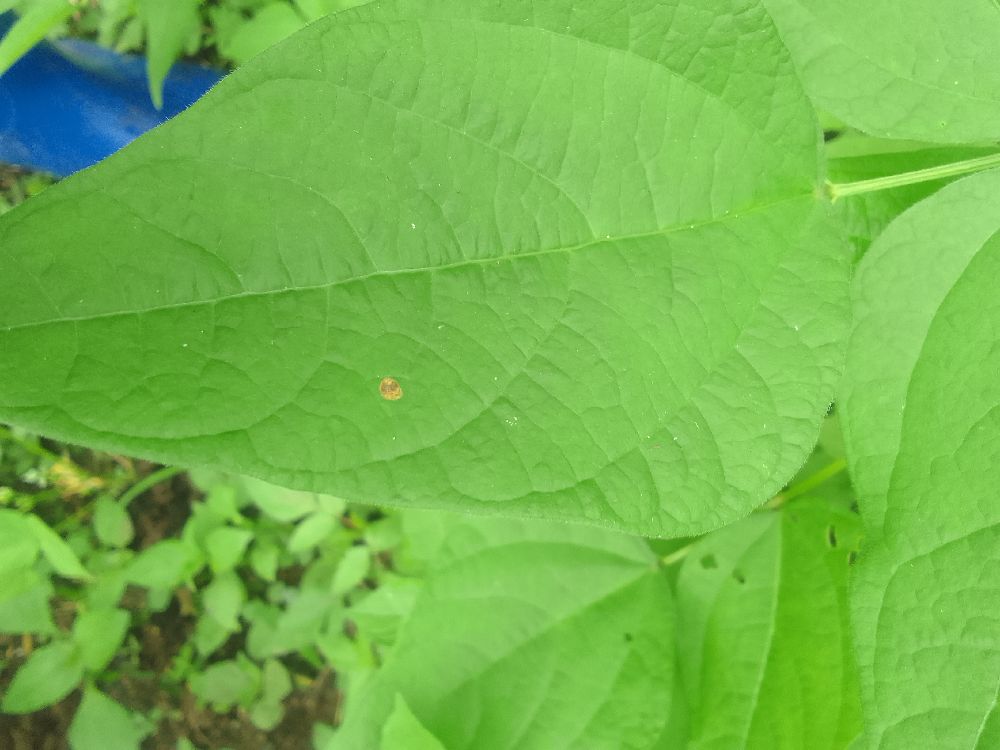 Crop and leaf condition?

common bean, healthy
